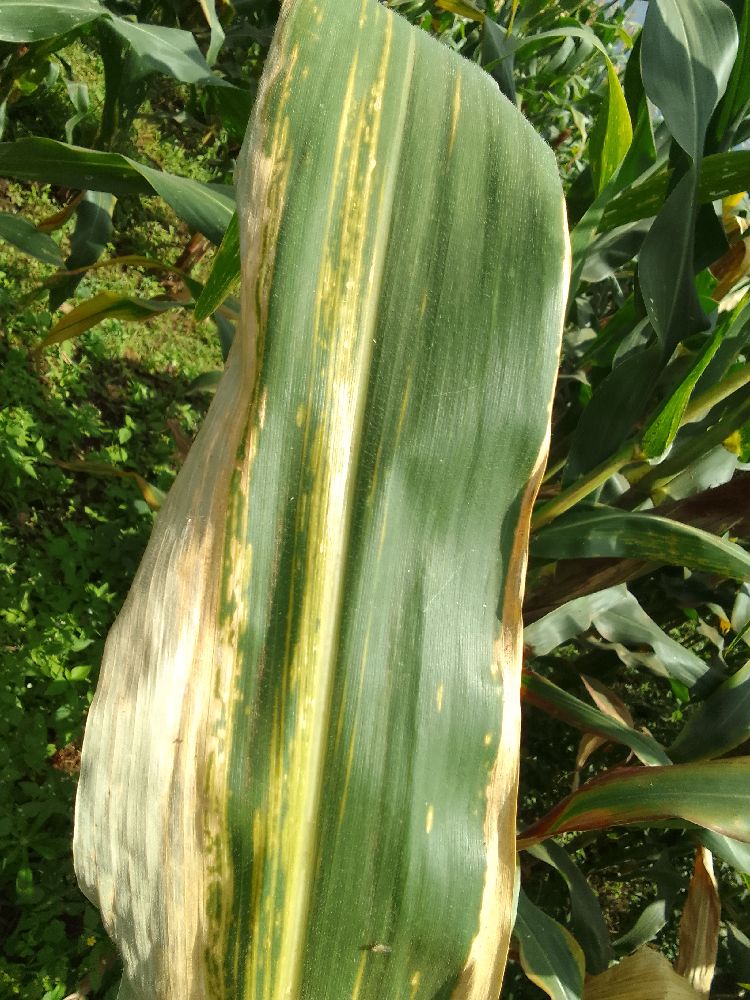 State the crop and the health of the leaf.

maize, maize lethal necrosis
